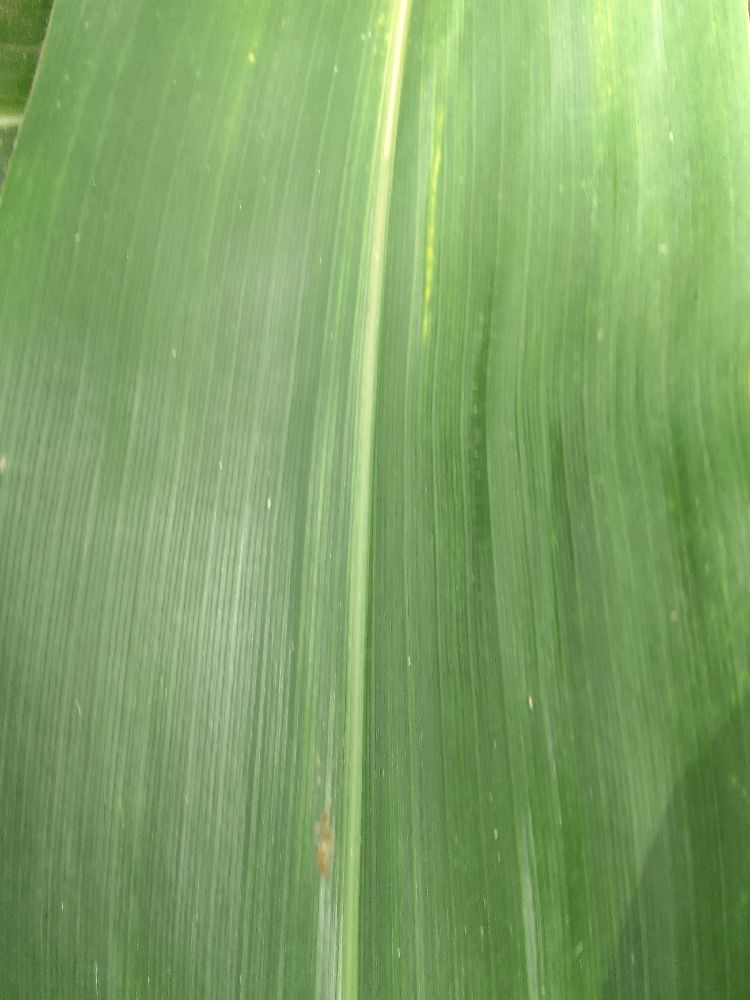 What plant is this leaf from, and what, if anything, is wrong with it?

maize, healthy
